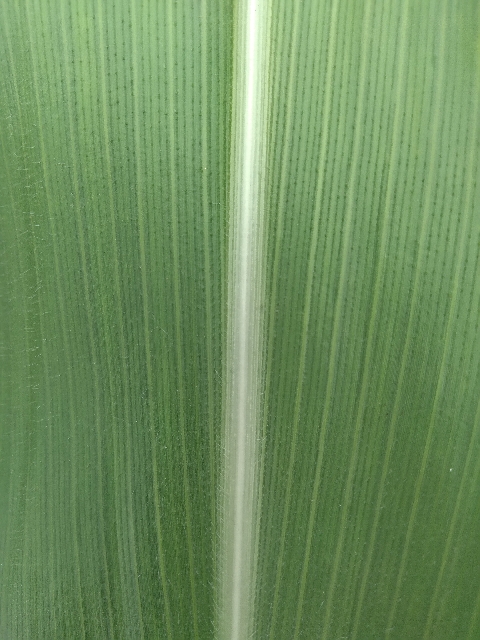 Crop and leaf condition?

maize, healthy
